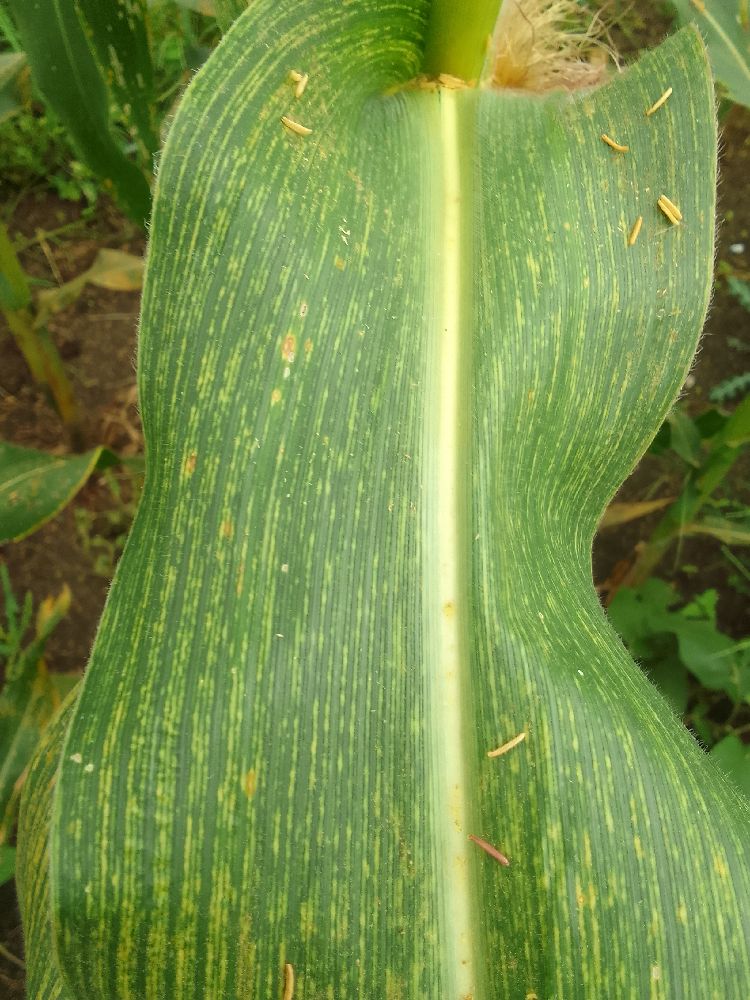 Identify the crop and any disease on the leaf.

maize, maize streak virus
